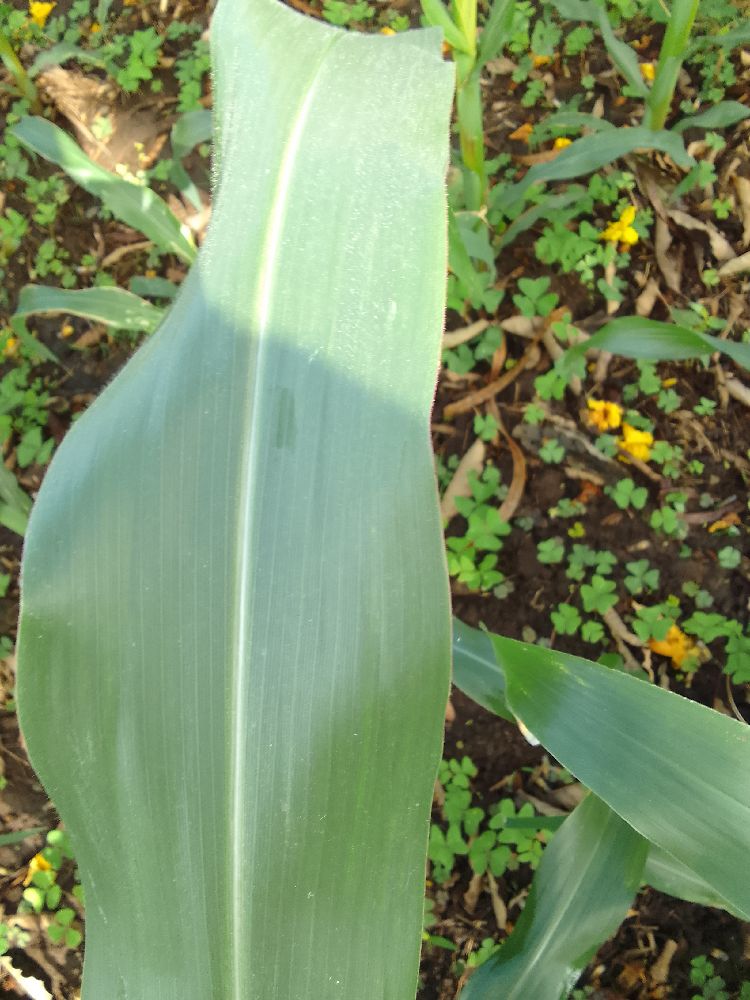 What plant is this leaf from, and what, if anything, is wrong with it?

maize, healthy
